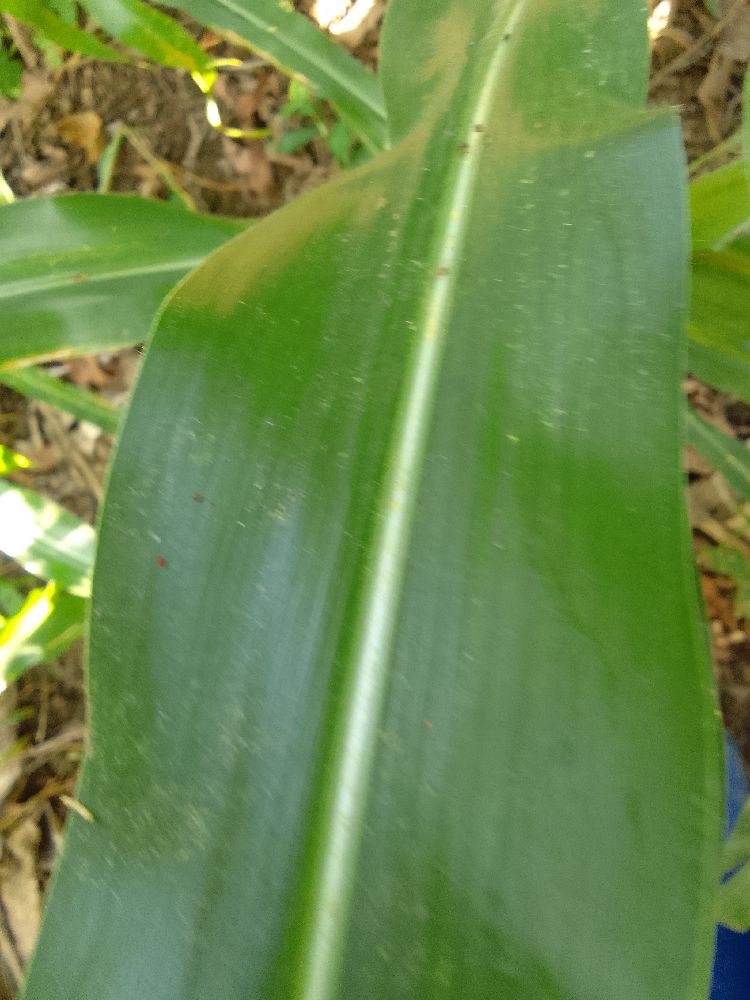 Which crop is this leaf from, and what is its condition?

maize, healthy
